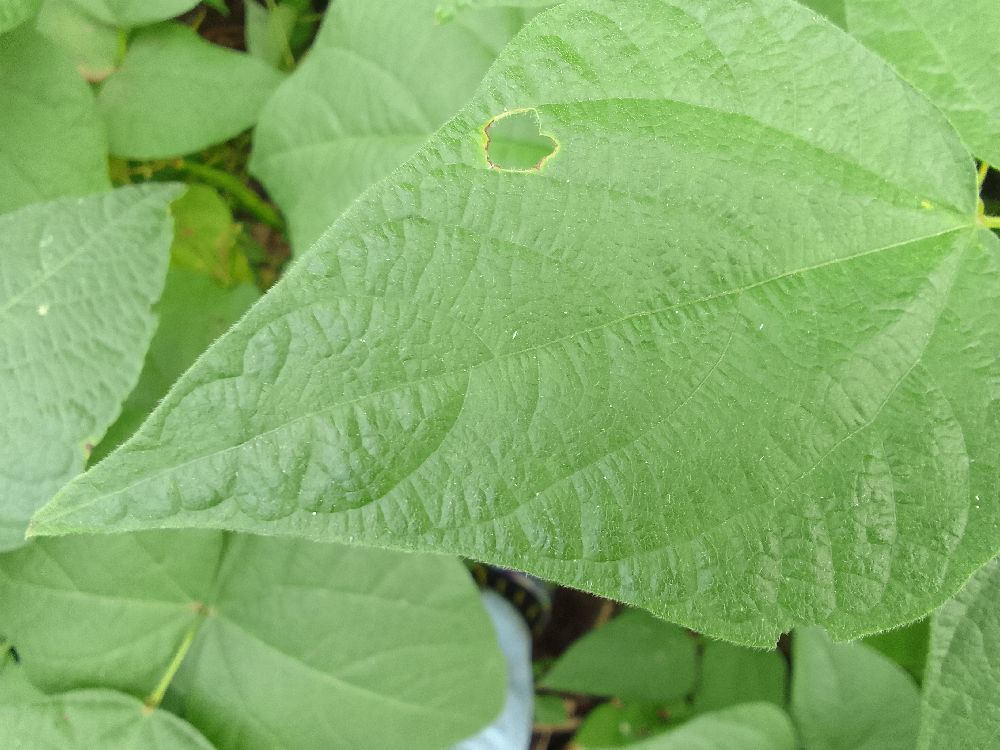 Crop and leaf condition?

common bean, healthy
